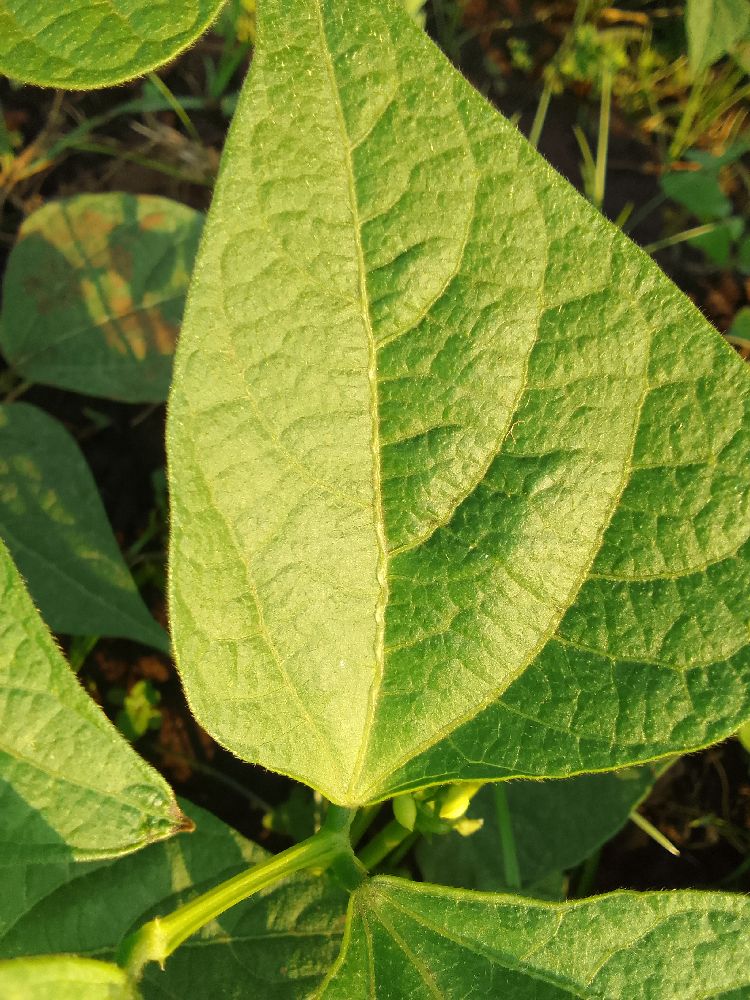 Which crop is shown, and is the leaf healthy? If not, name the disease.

common bean, healthy
